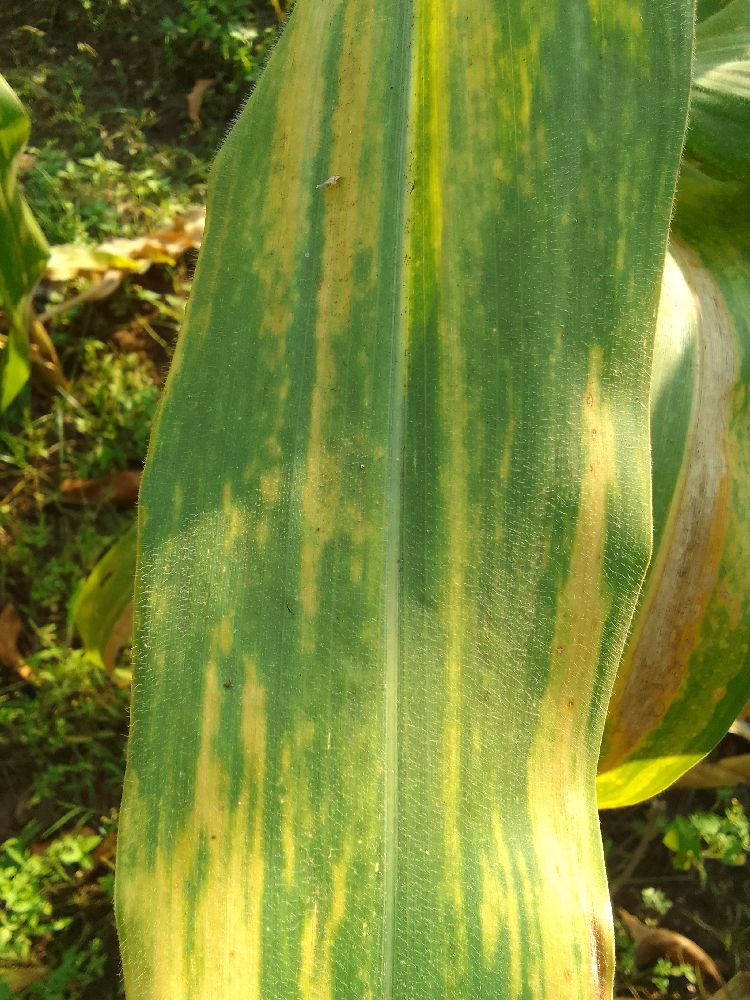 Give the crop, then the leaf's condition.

maize, maize lethal necrosis
